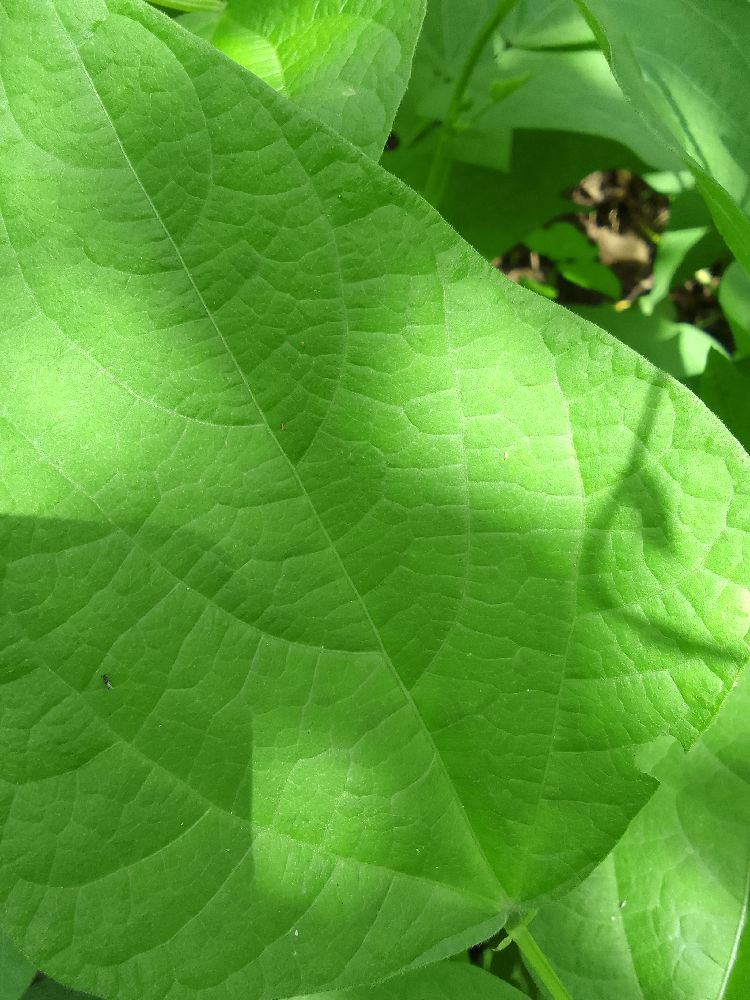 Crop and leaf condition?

common bean, healthy
